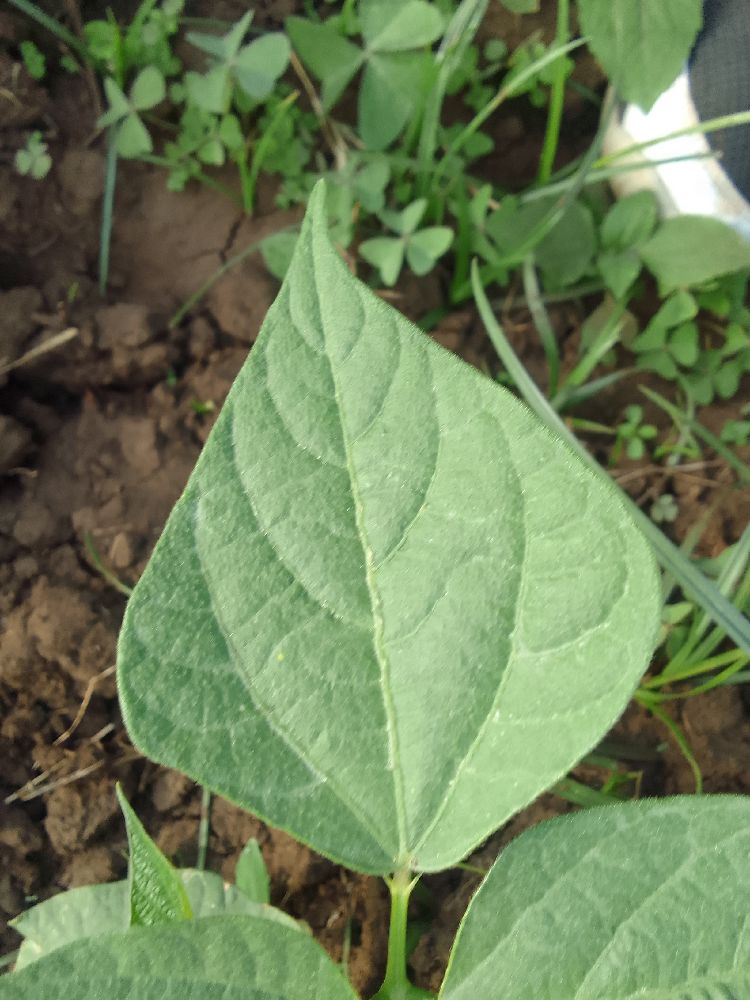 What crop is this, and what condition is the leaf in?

common bean, healthy
